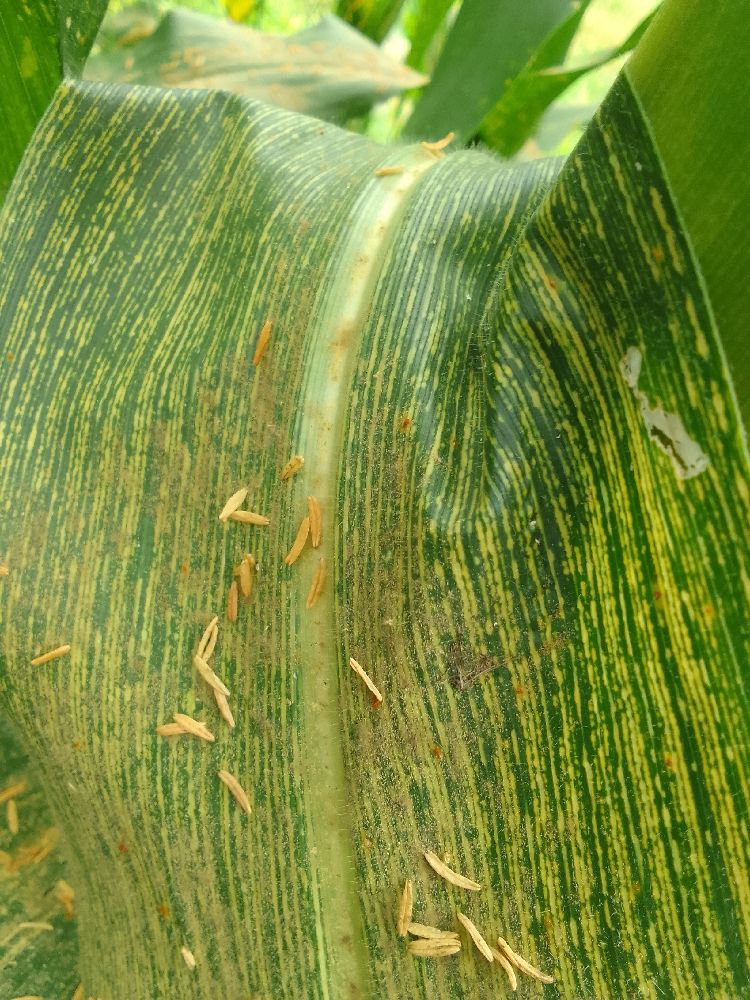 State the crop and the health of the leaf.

maize, maize streak virus
